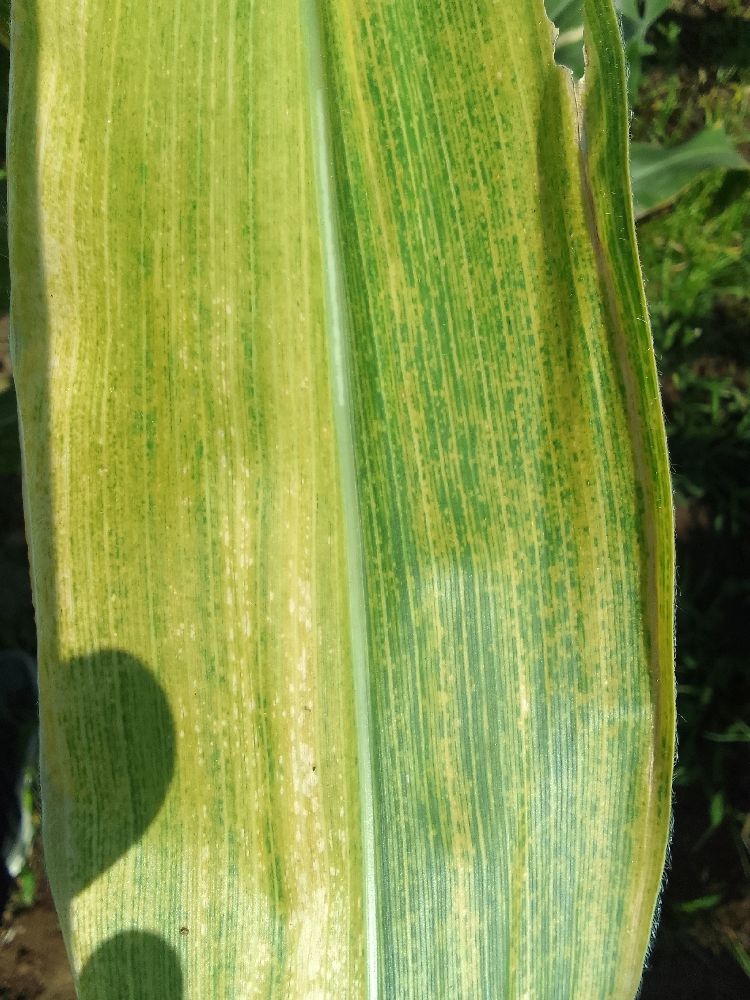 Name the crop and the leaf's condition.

maize, maize lethal necrosis
